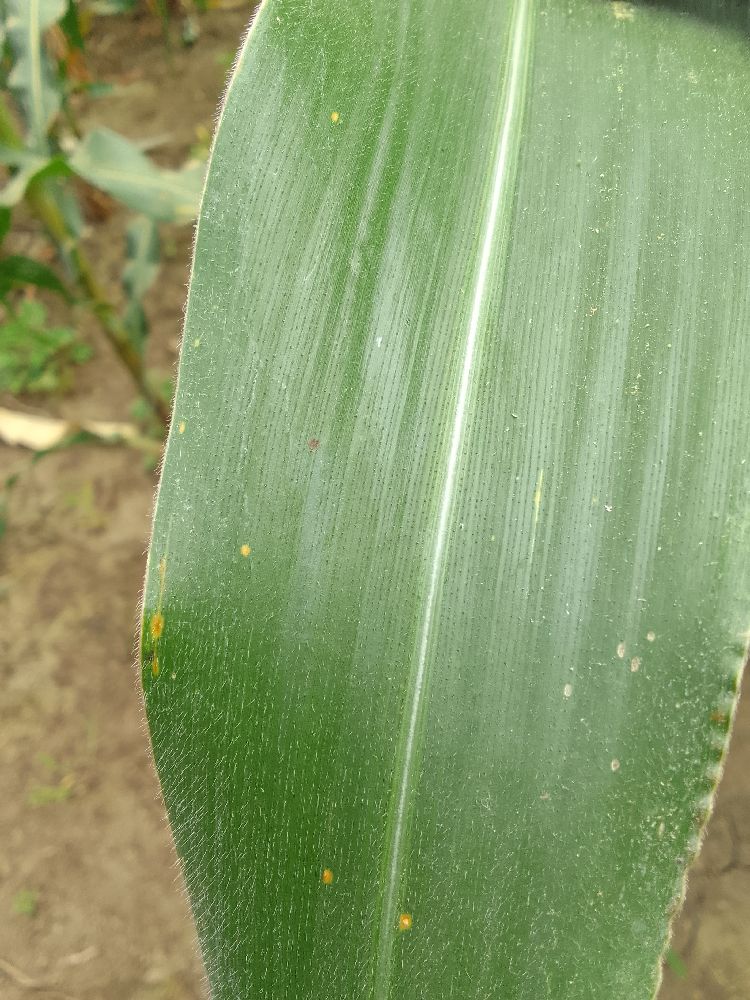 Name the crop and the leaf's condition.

maize, healthy
